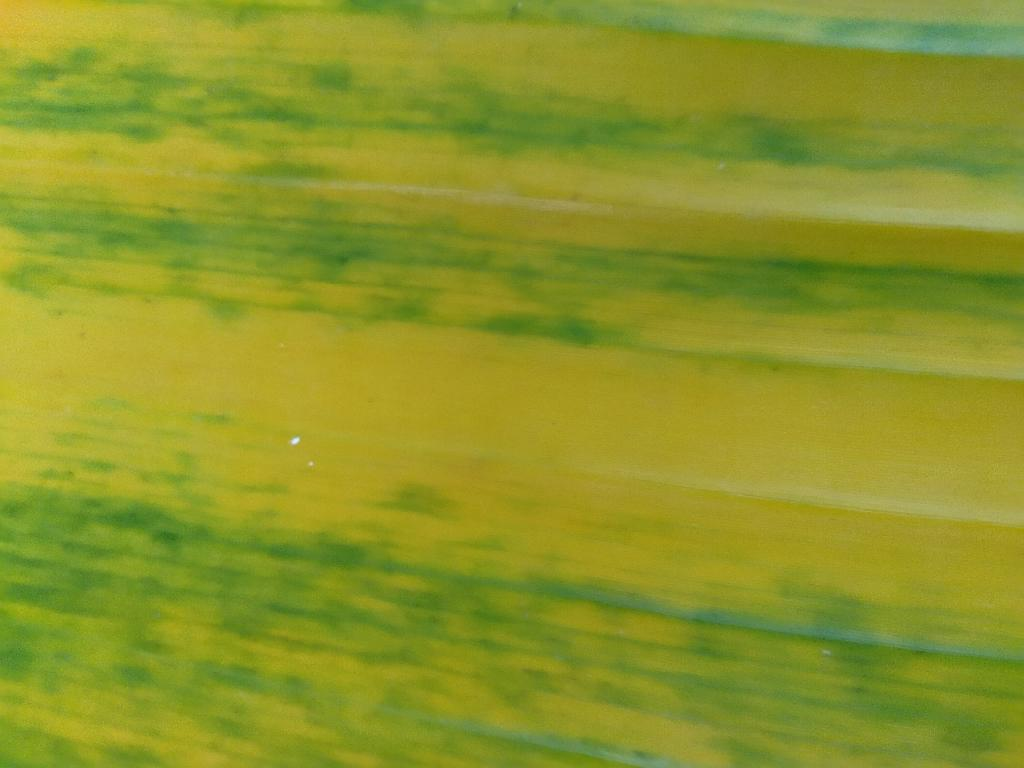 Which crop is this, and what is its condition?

banana, fusarium wilt race 1
